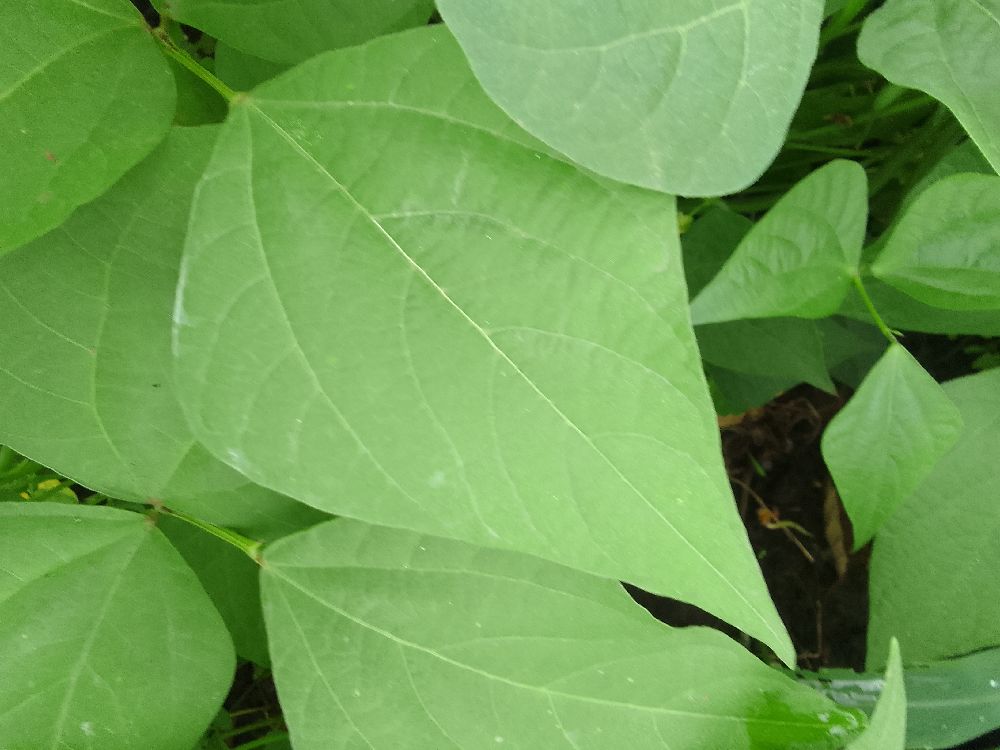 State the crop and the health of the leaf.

common bean, healthy
